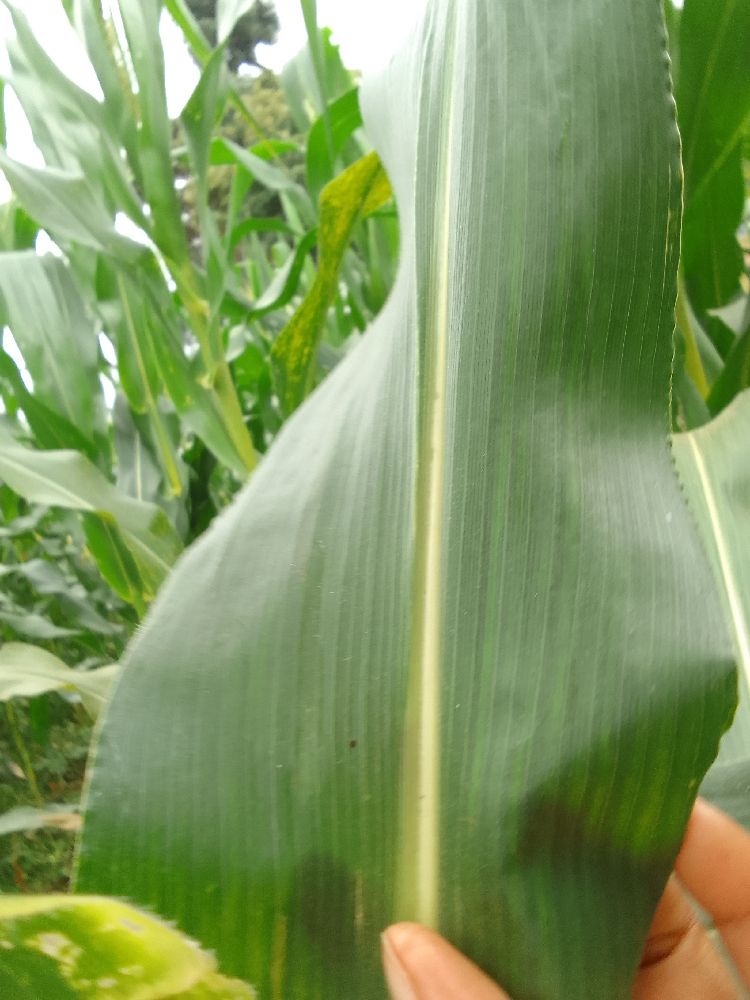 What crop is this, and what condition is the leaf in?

maize, healthy
